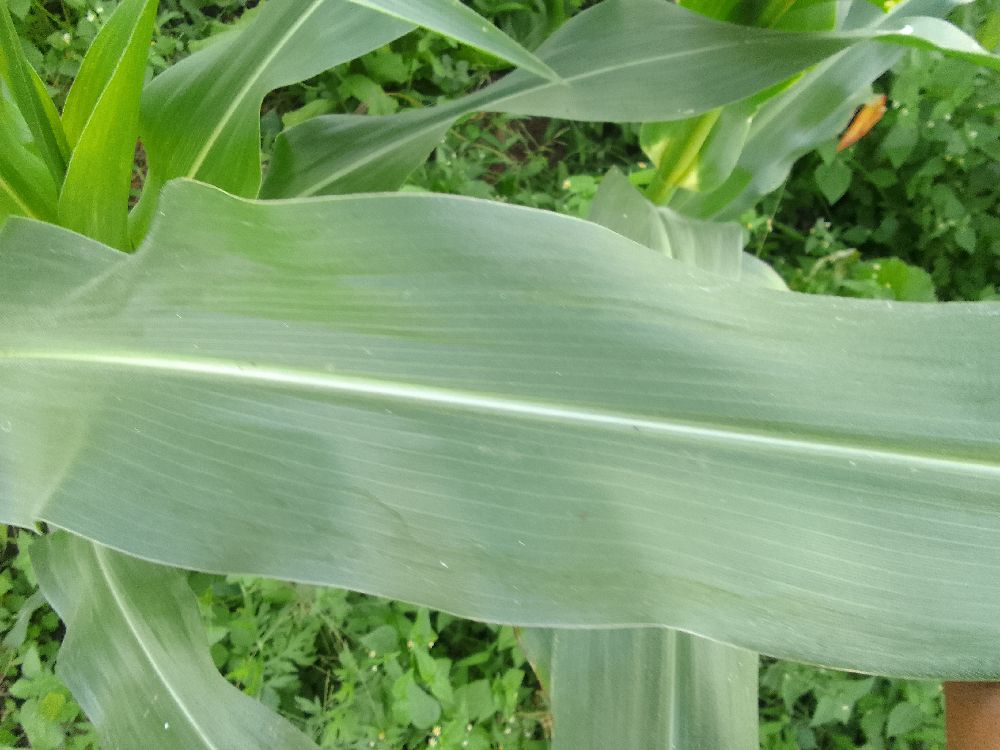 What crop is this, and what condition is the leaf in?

maize, healthy
